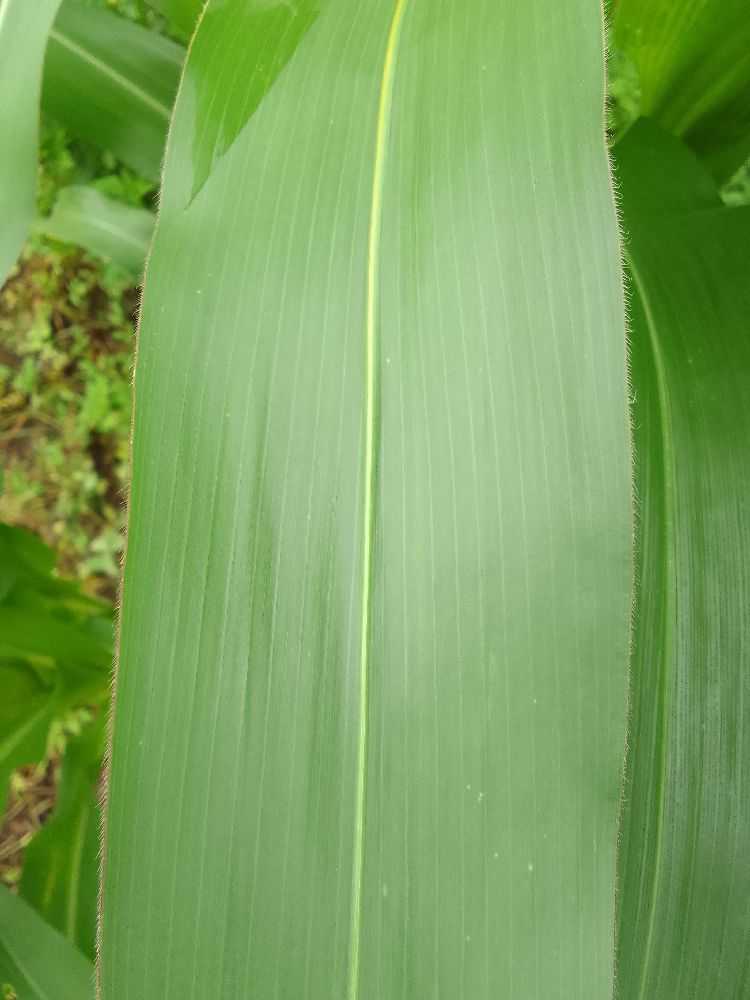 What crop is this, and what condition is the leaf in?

maize, healthy
